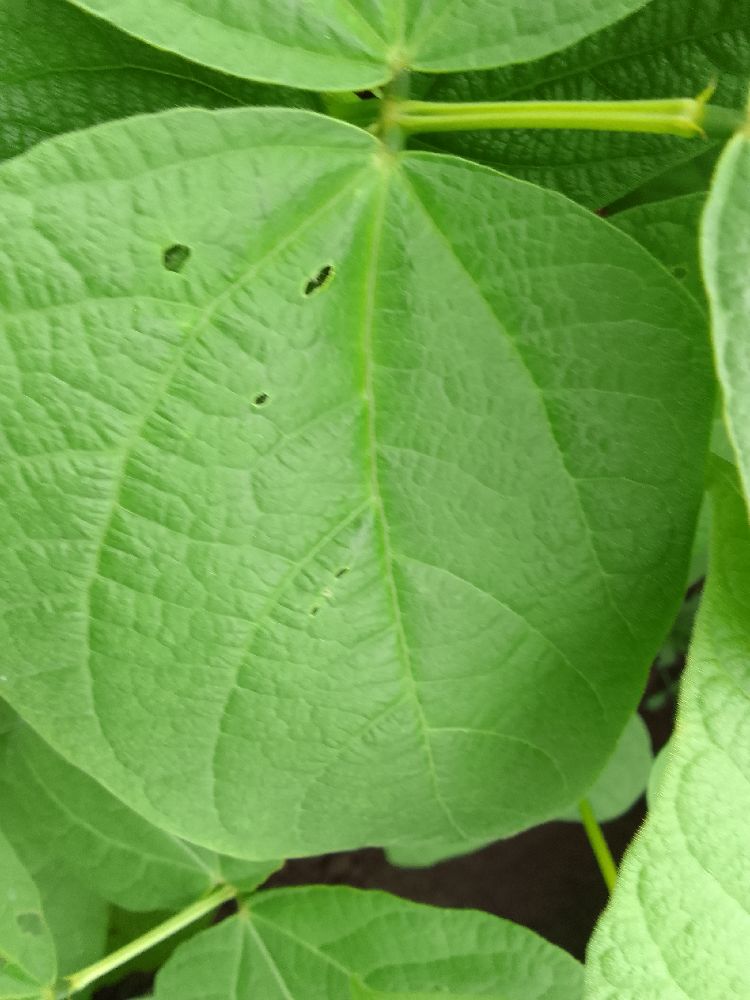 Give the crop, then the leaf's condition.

common bean, healthy
